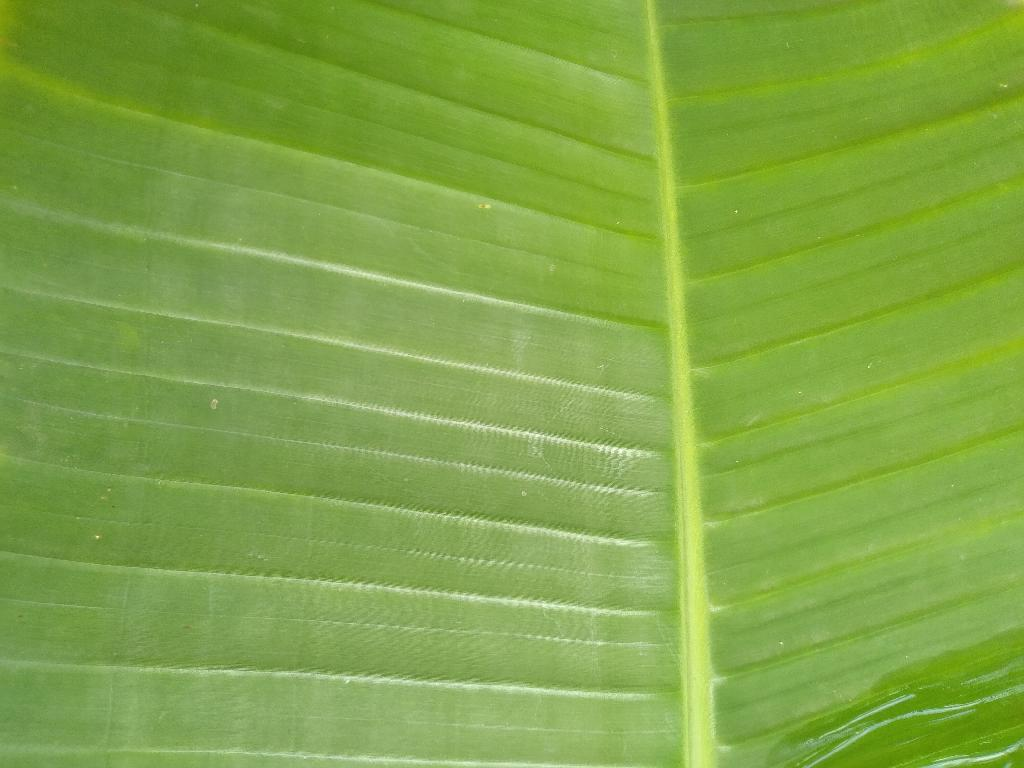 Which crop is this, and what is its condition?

banana, healthy
